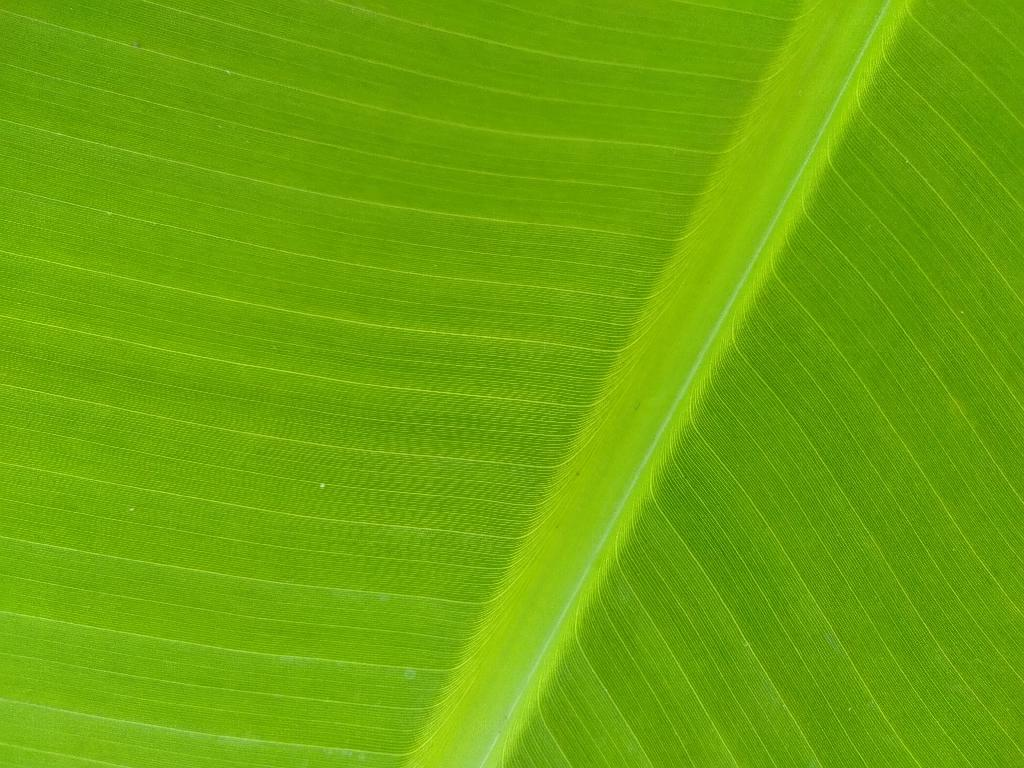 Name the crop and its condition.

banana, healthy
